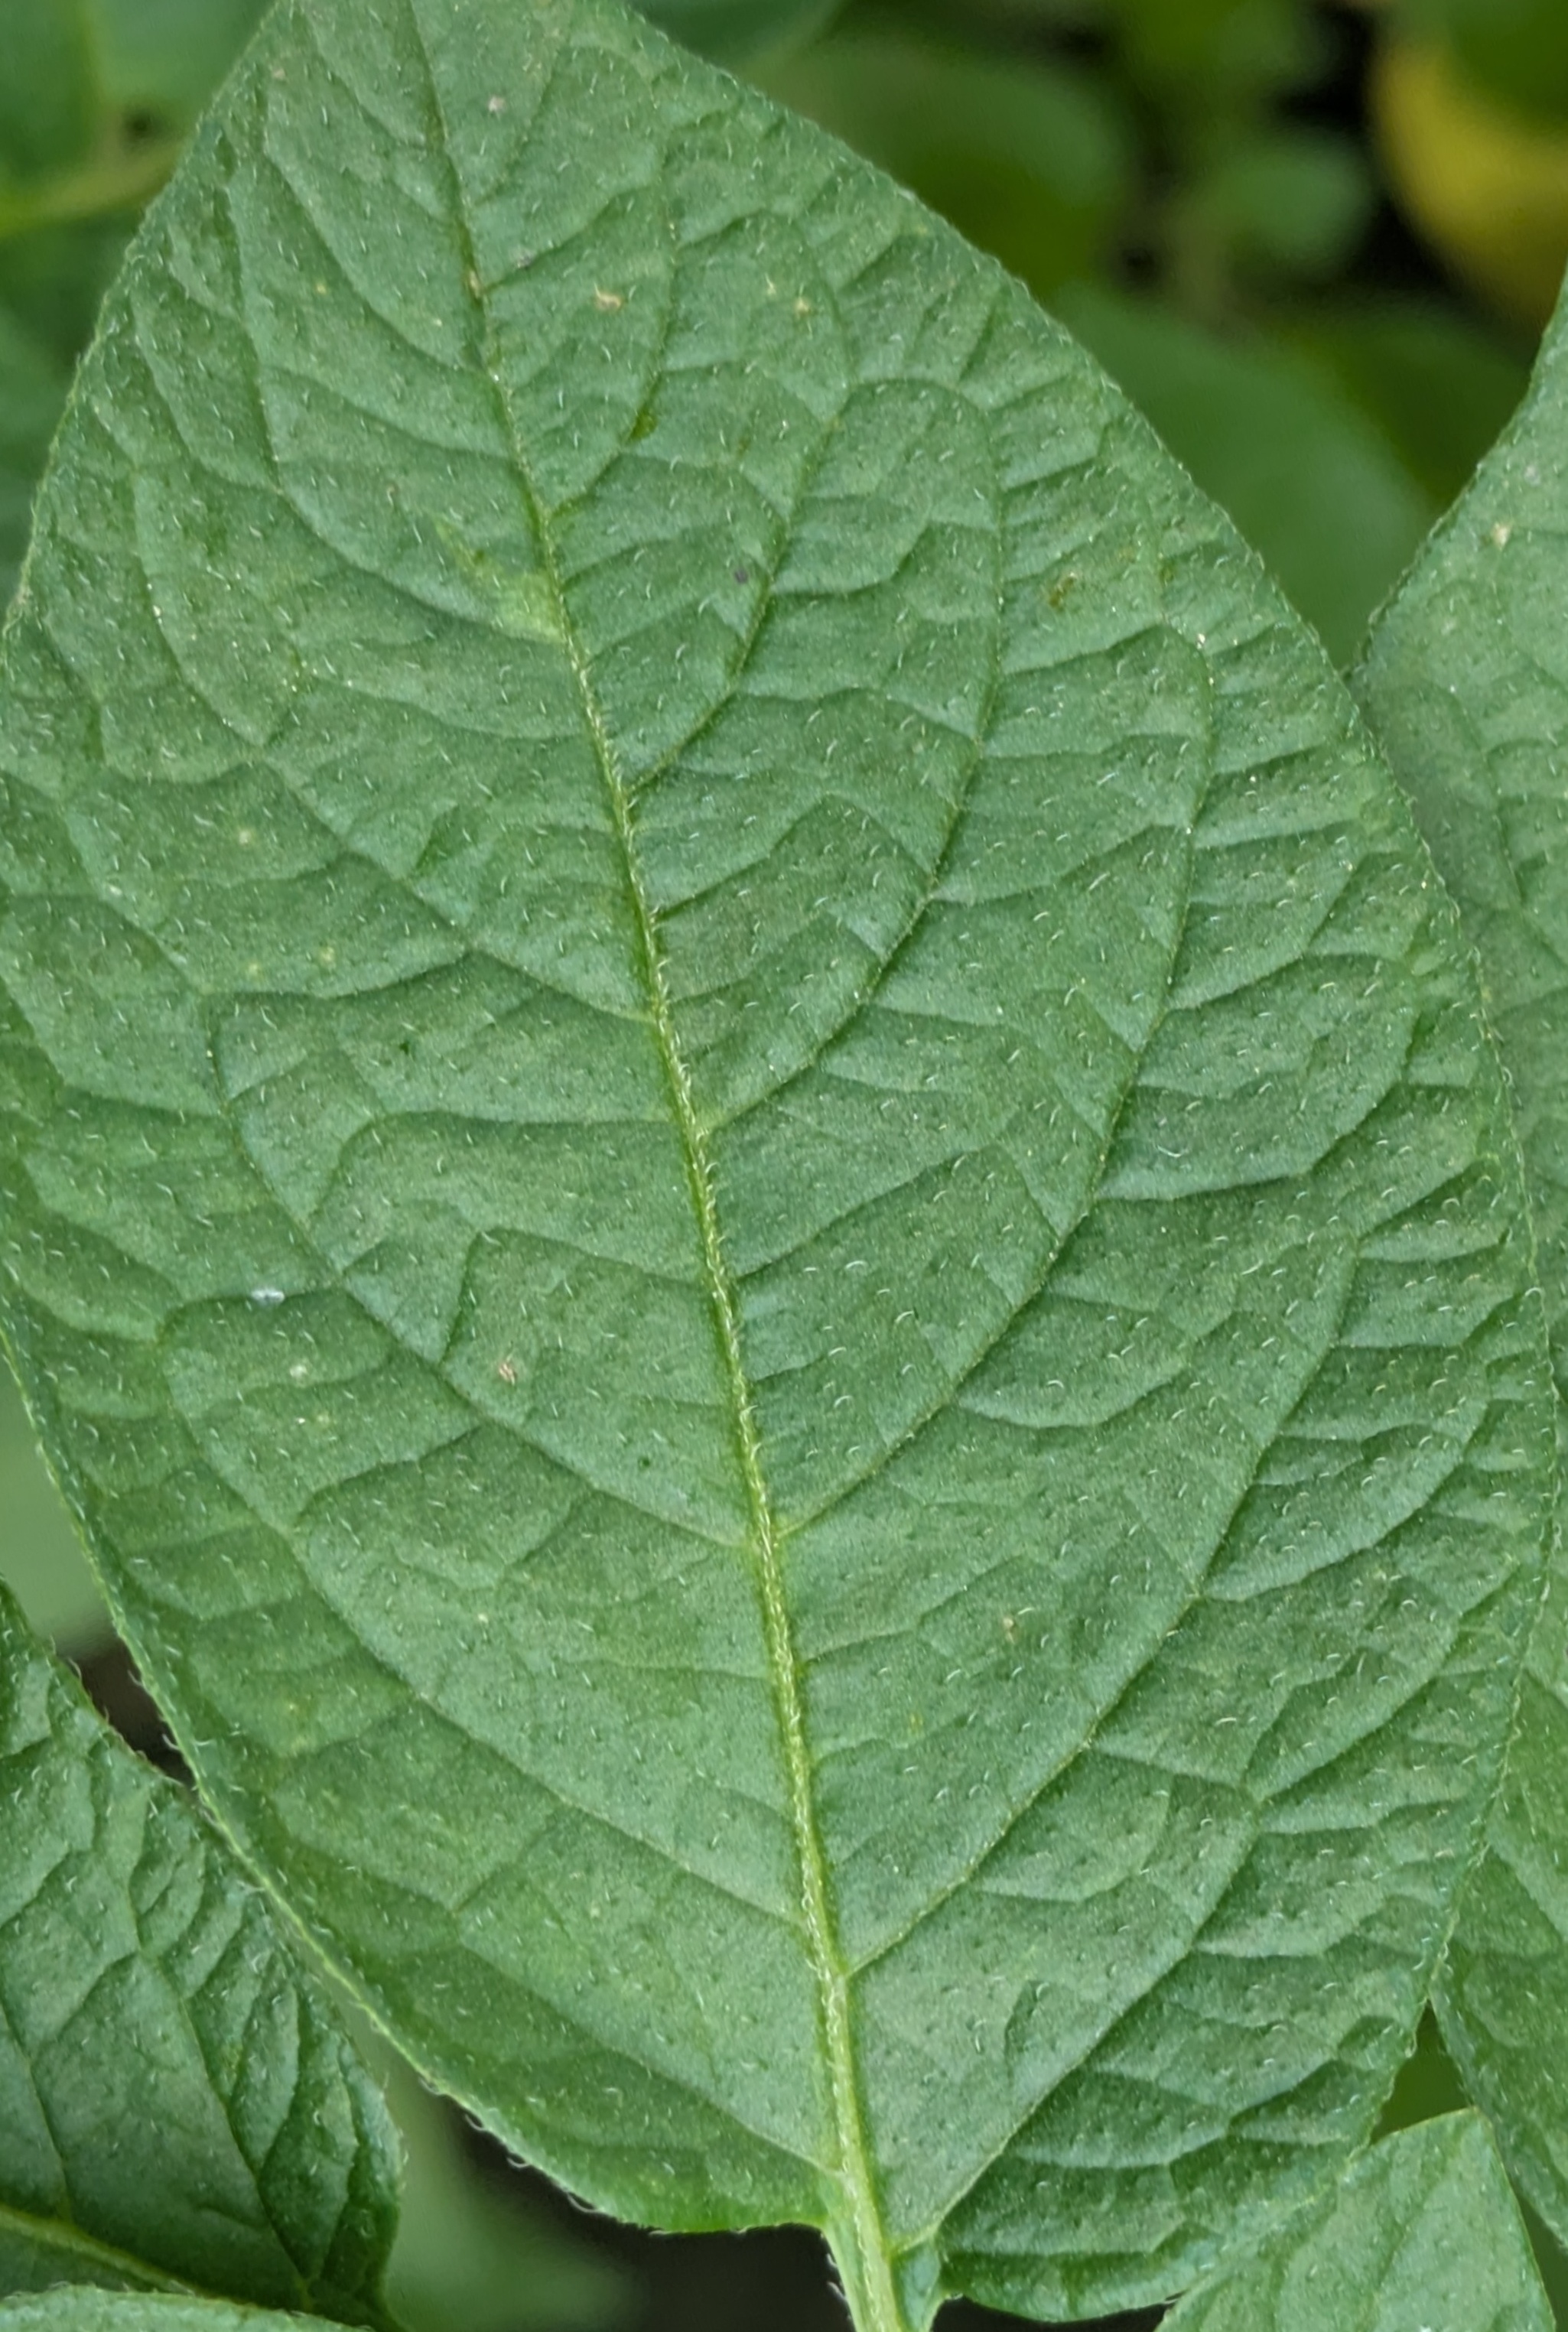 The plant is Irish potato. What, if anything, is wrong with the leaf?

healthy
